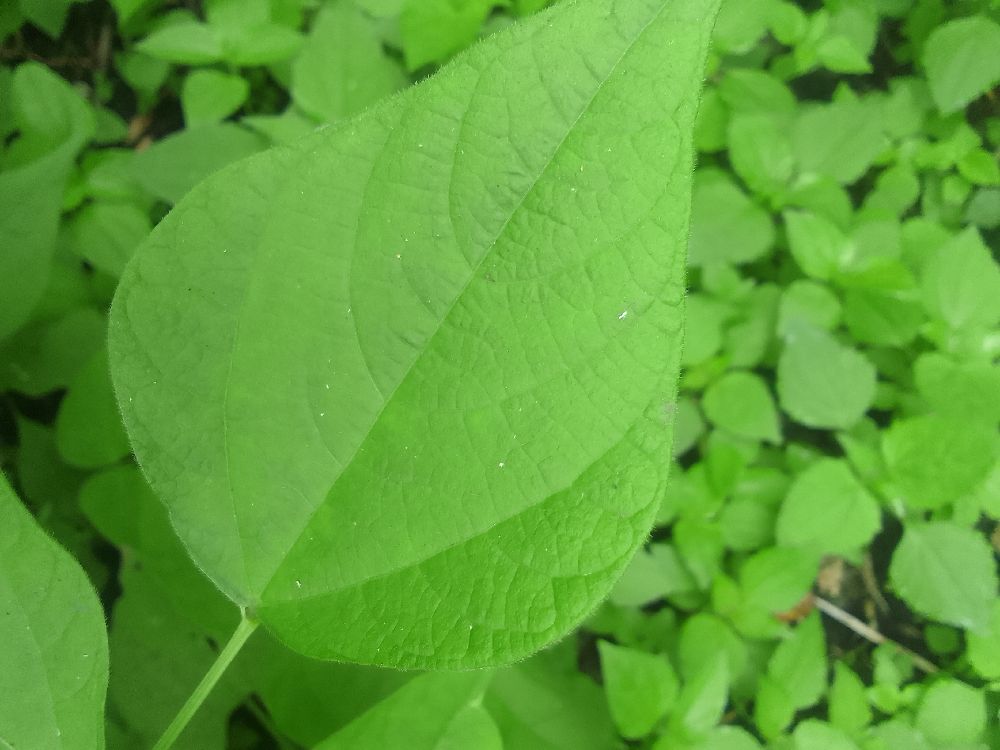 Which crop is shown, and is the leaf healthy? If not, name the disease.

common bean, healthy
